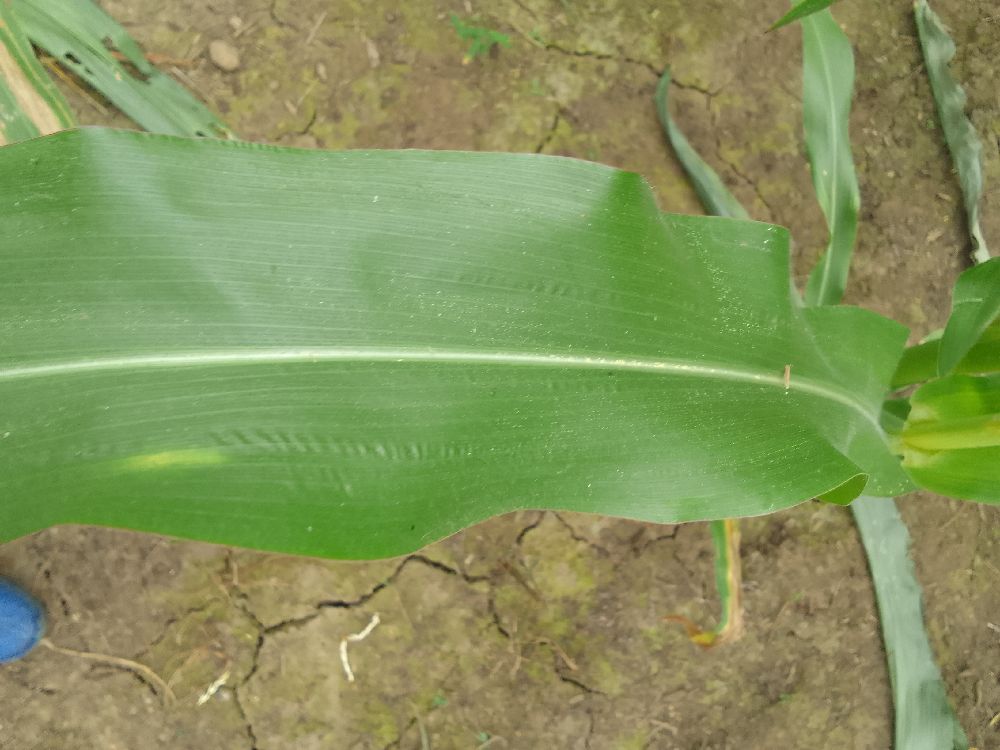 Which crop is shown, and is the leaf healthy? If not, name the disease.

maize, healthy
